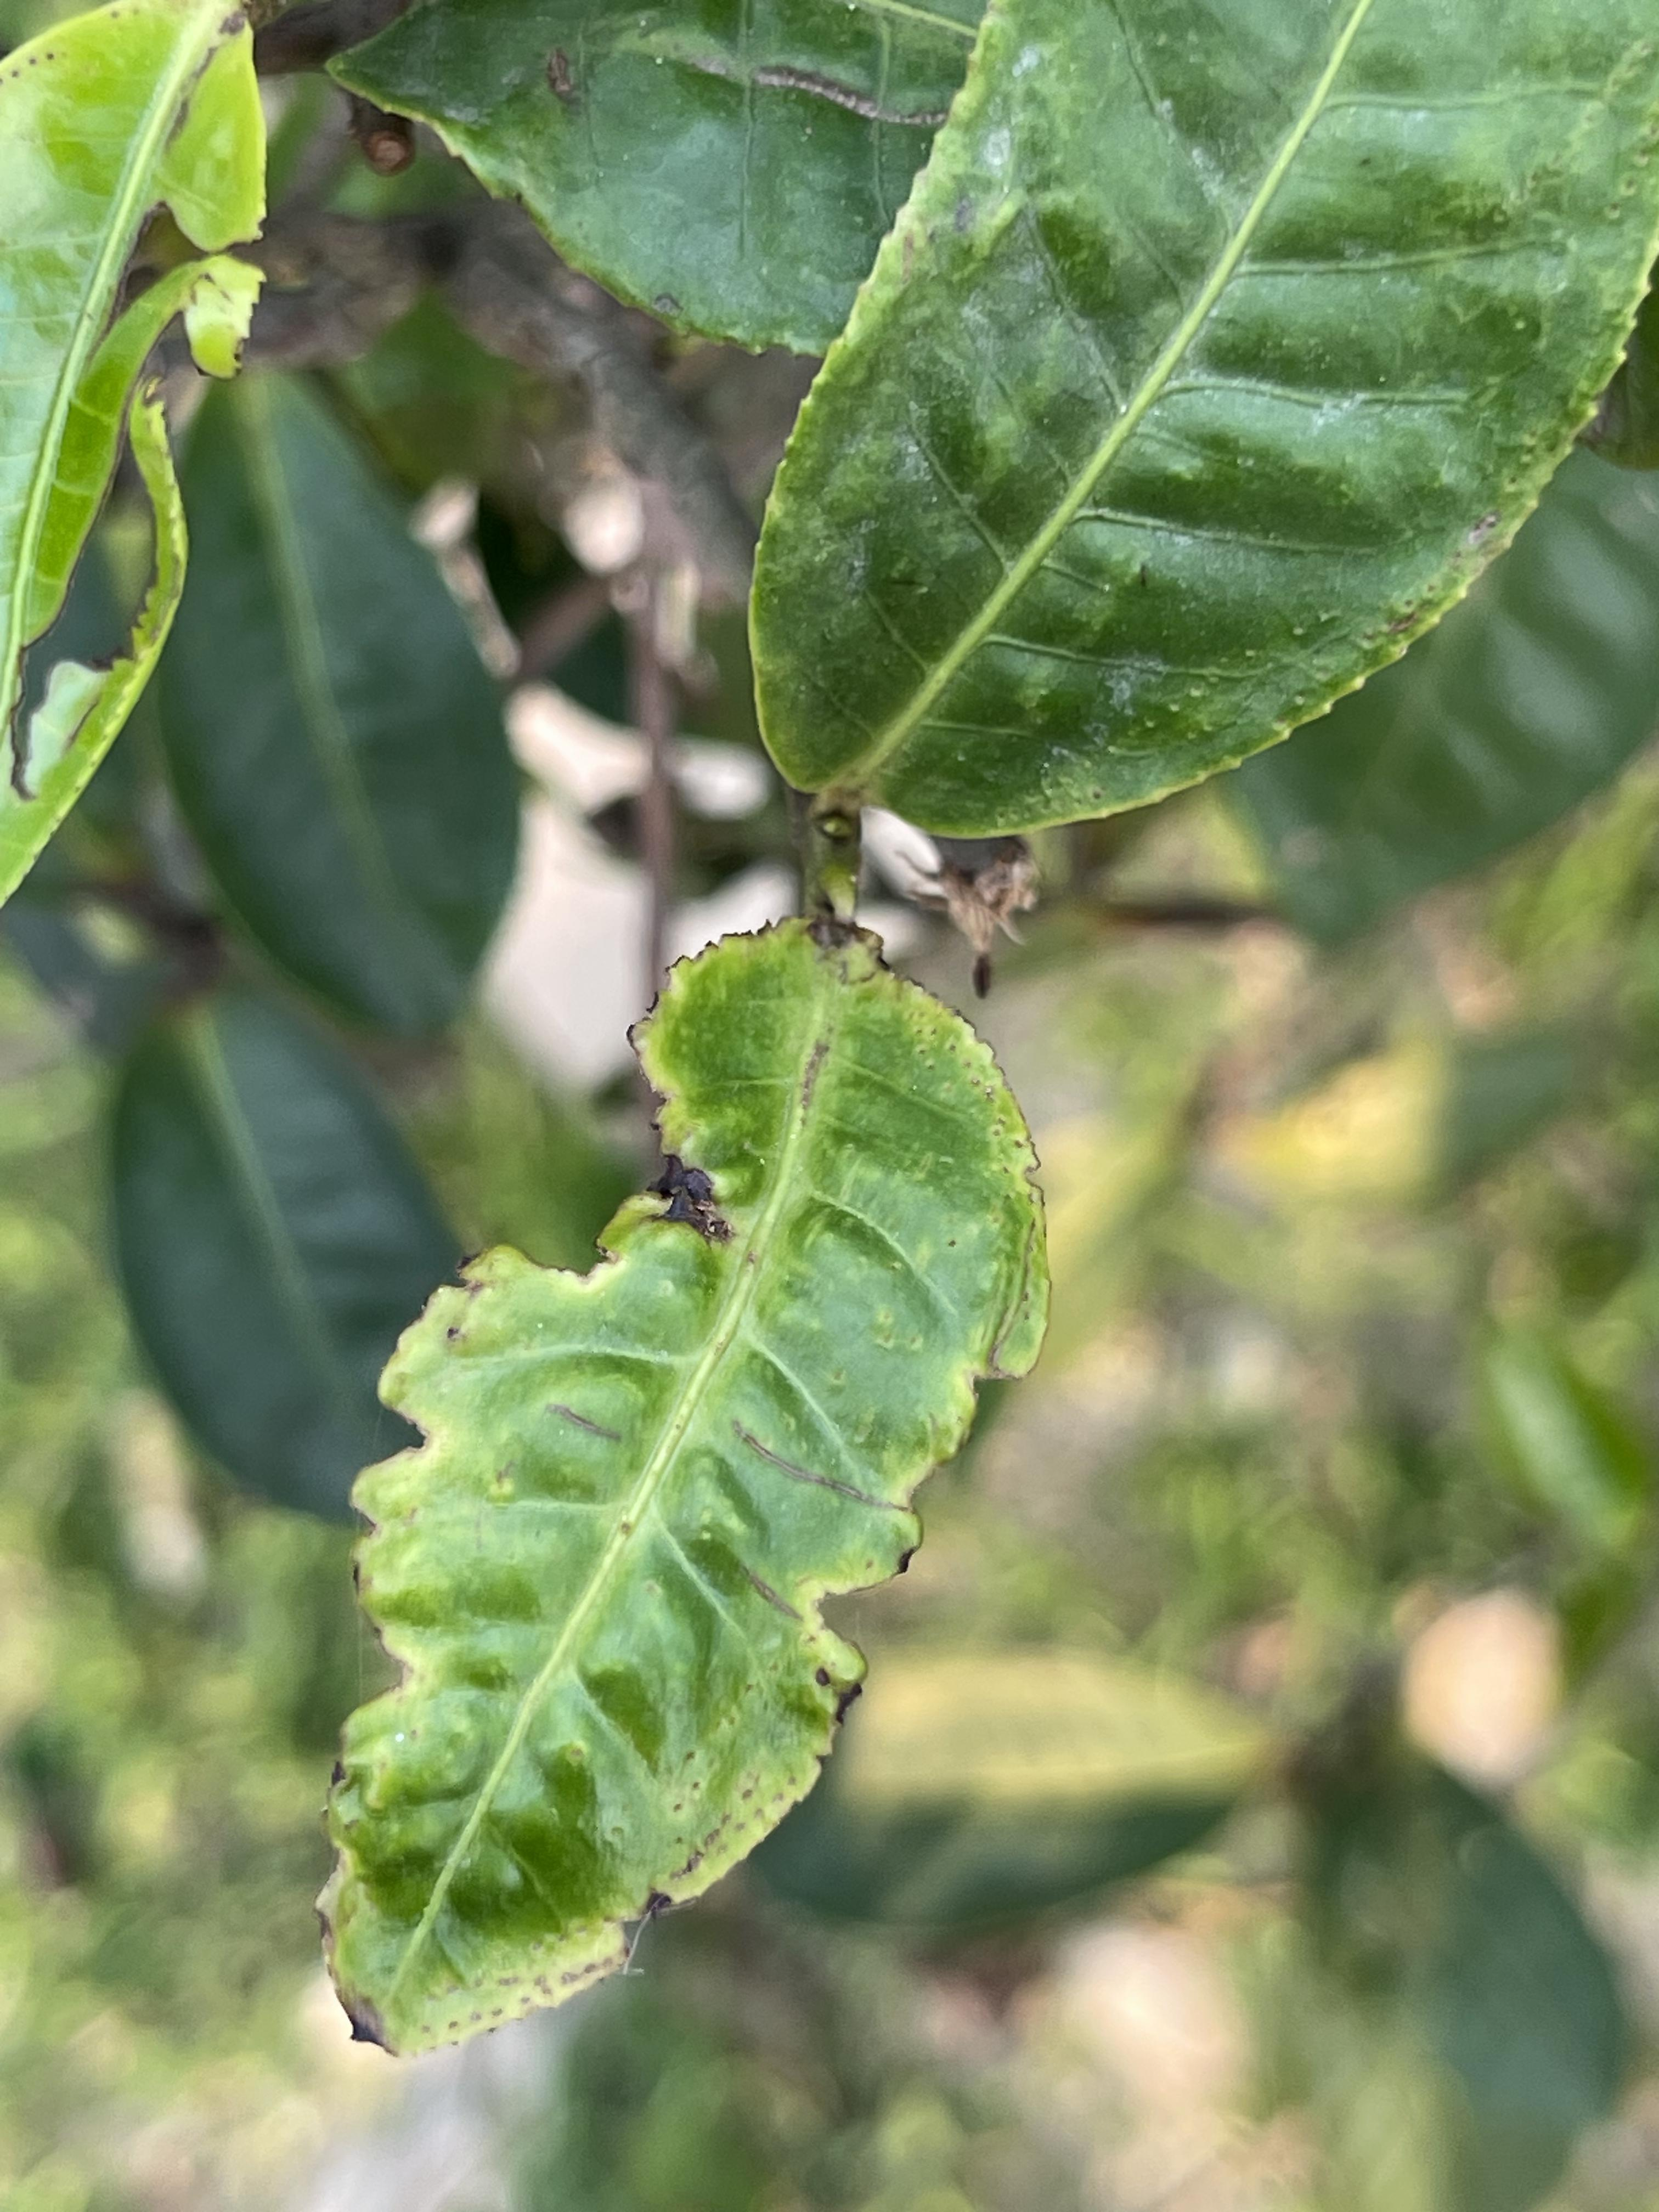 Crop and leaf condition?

tea, helopeltis
